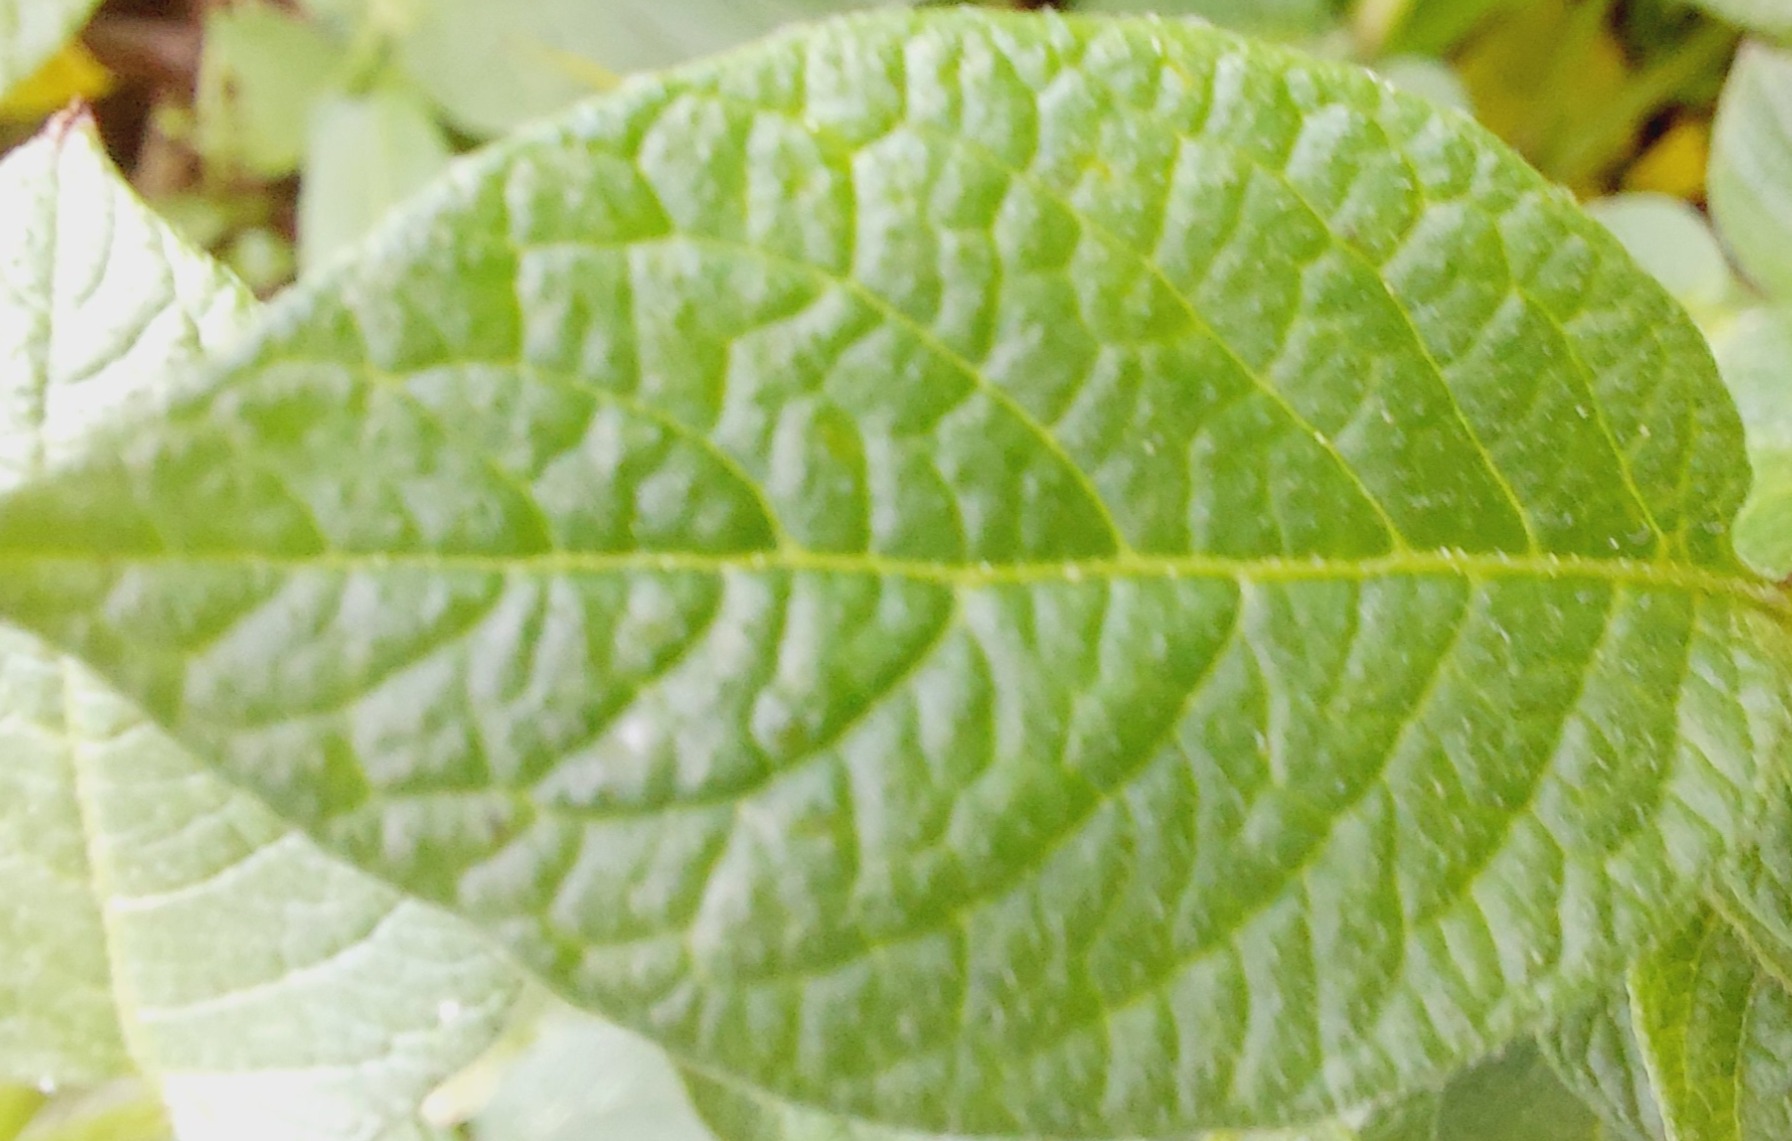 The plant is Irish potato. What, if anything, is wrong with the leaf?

healthy
